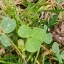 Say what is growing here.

unstructured weed
